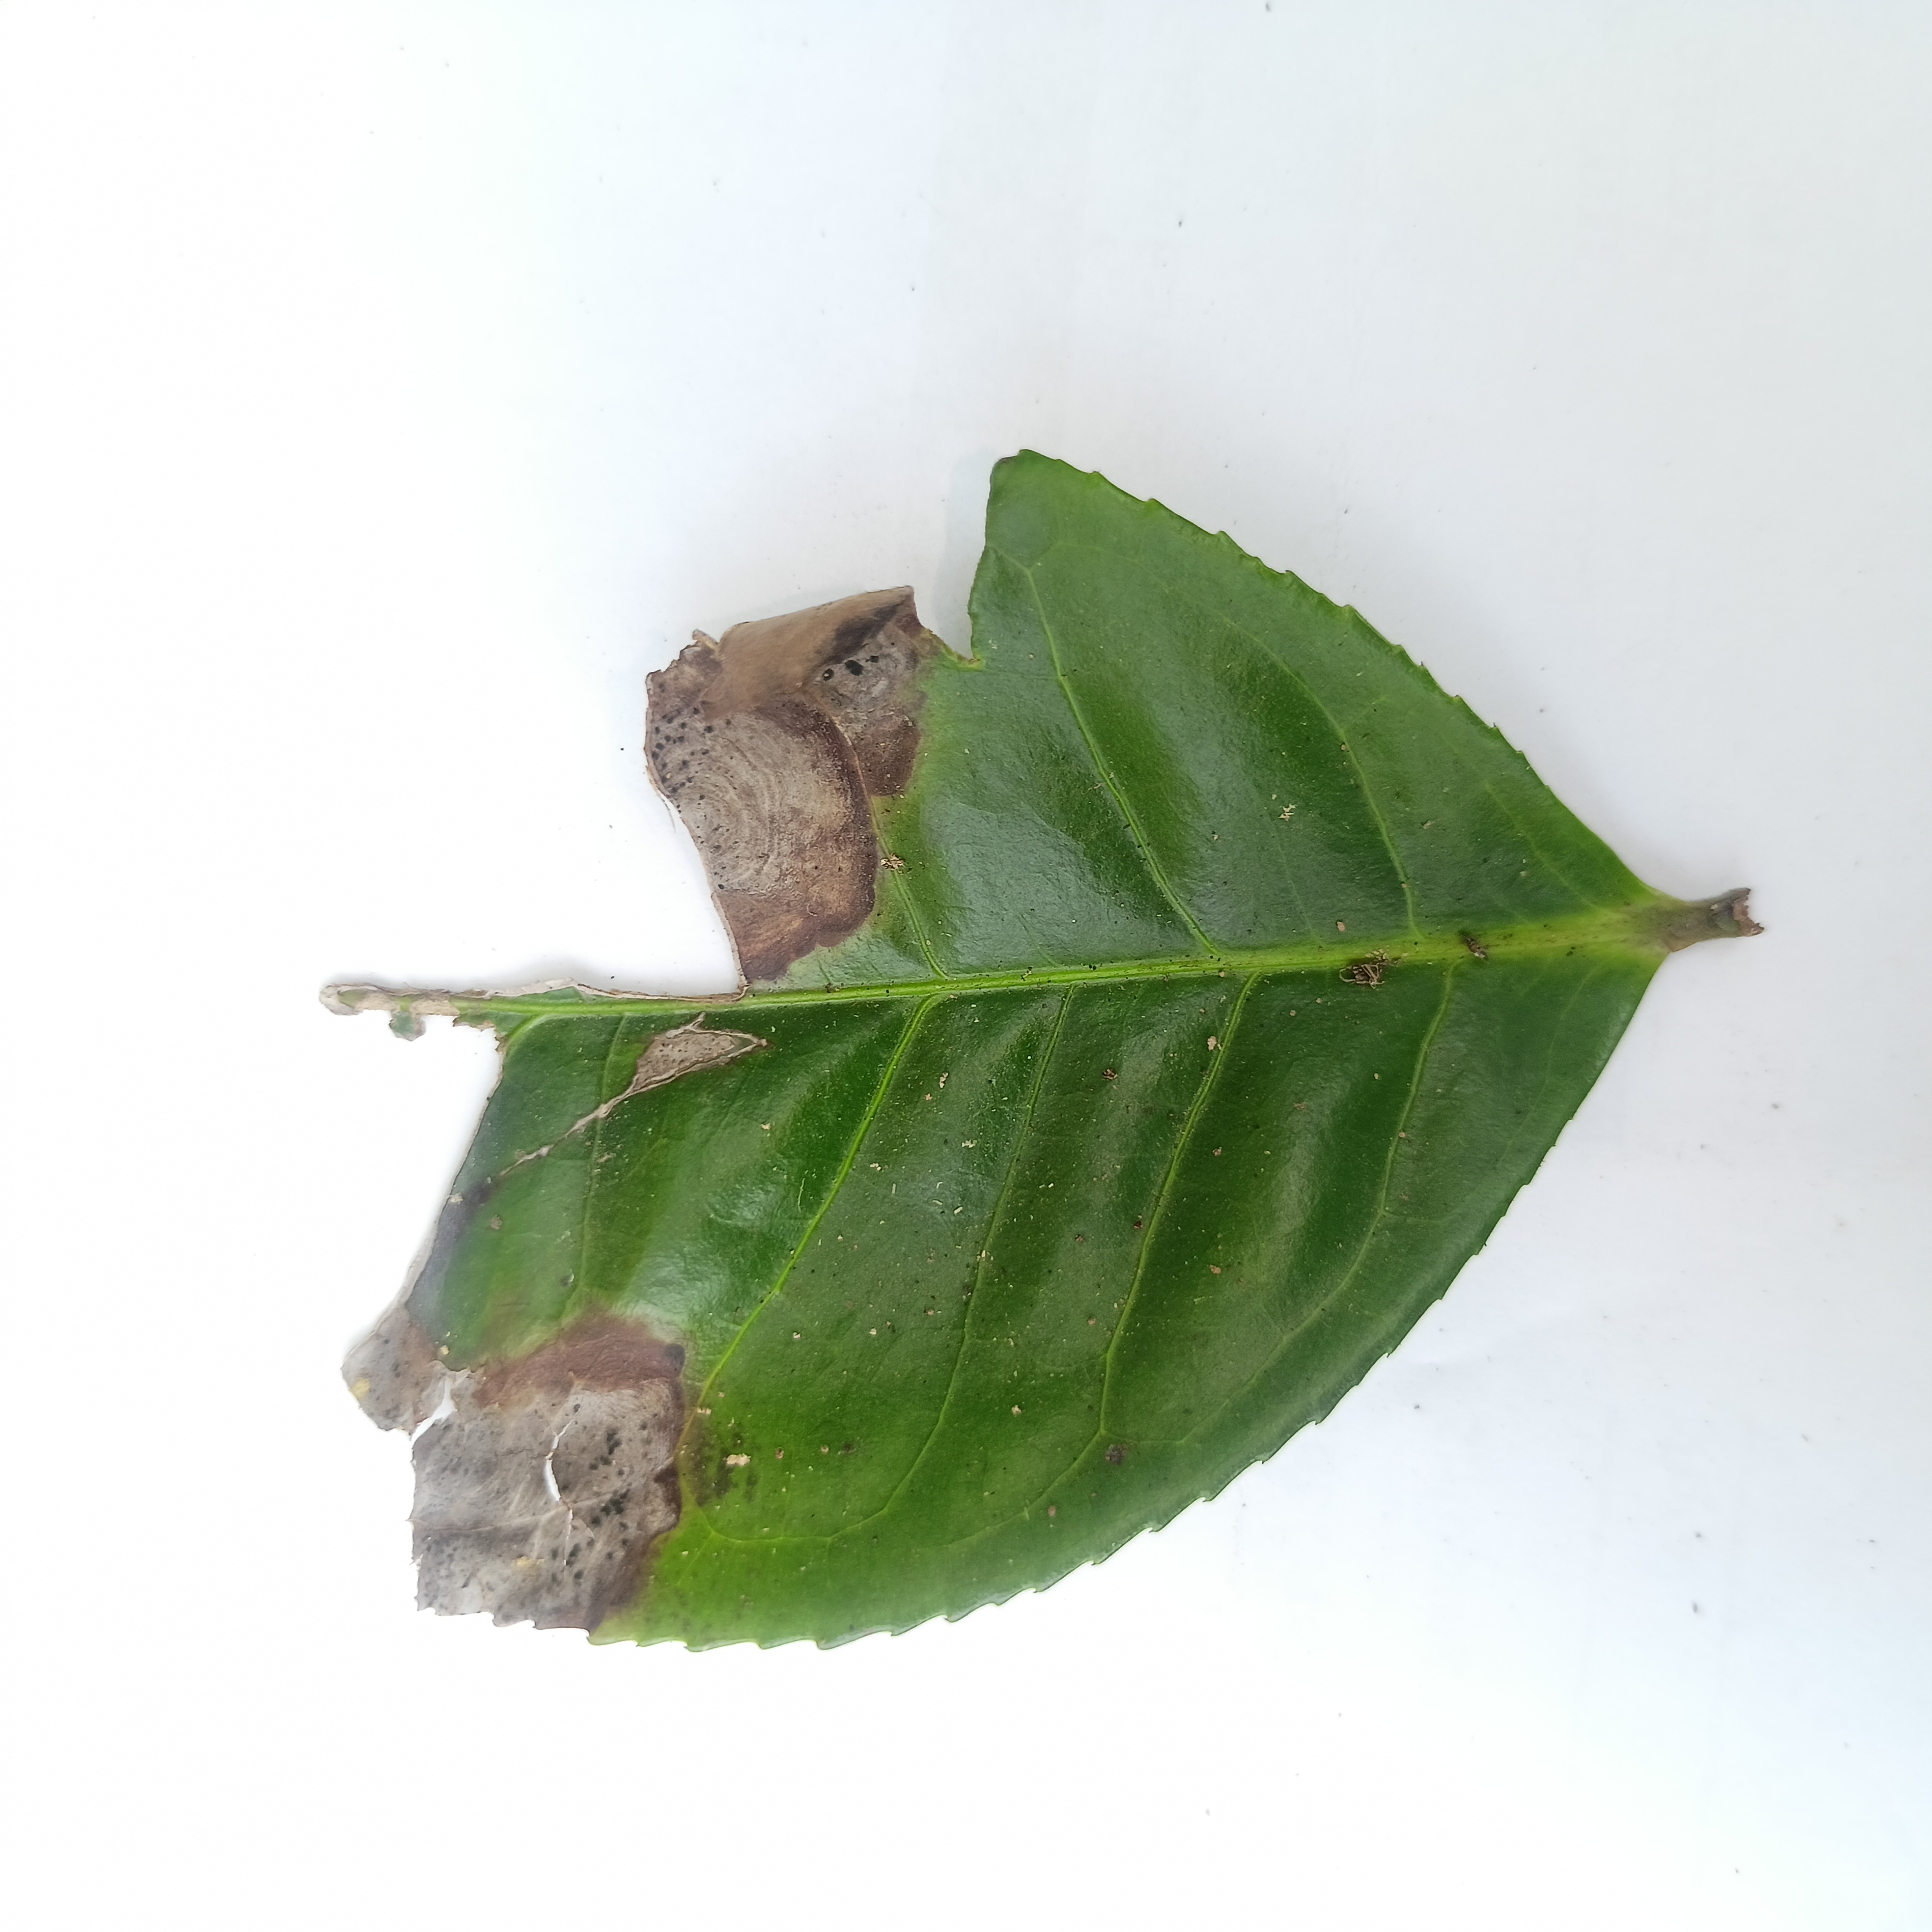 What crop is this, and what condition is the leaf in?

tea, brown blight
